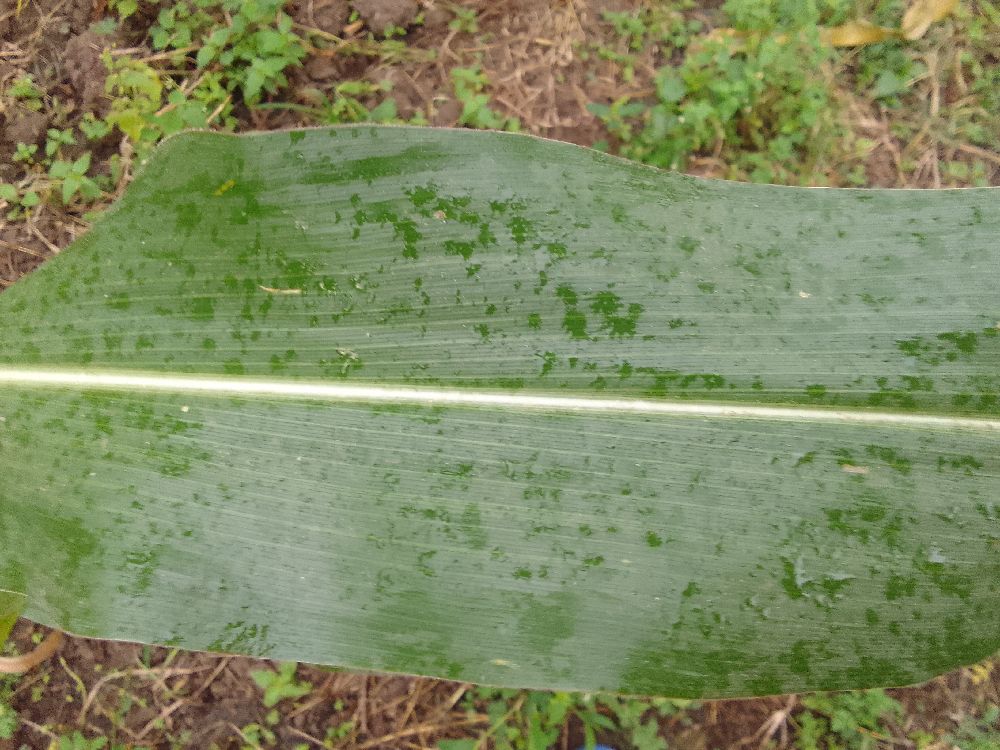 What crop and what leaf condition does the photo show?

maize, healthy
